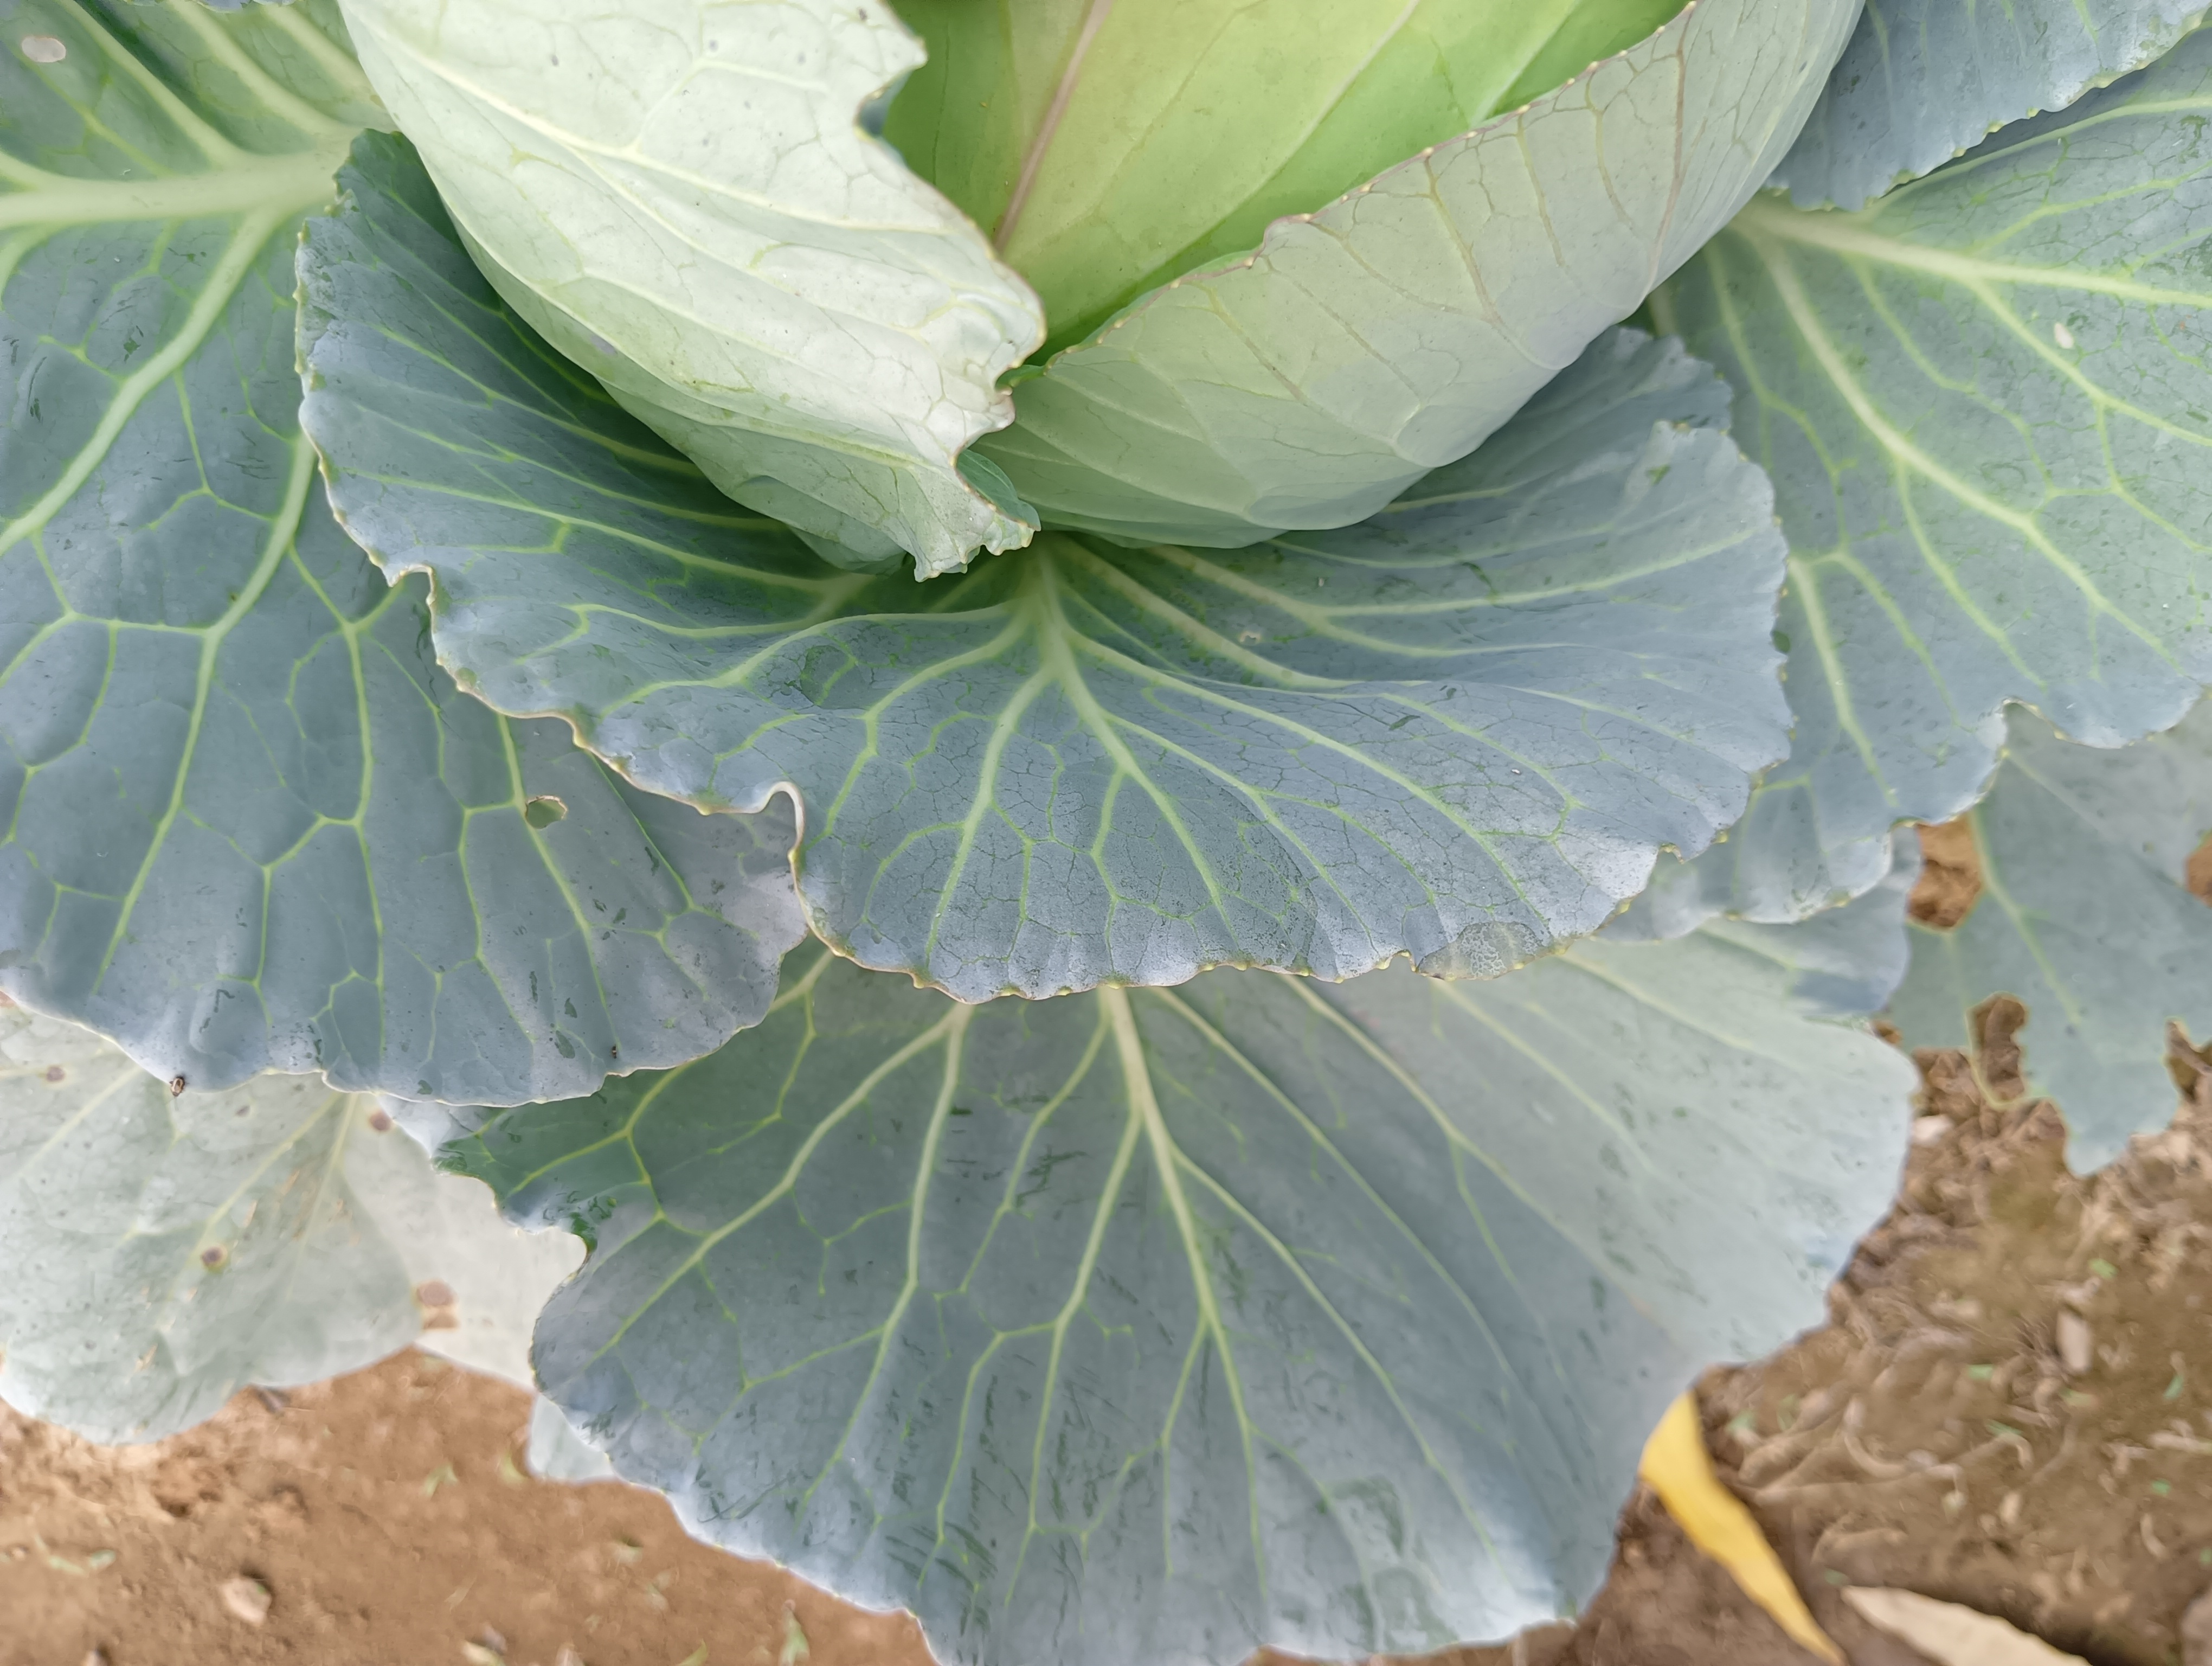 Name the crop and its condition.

cabbage, healthy
